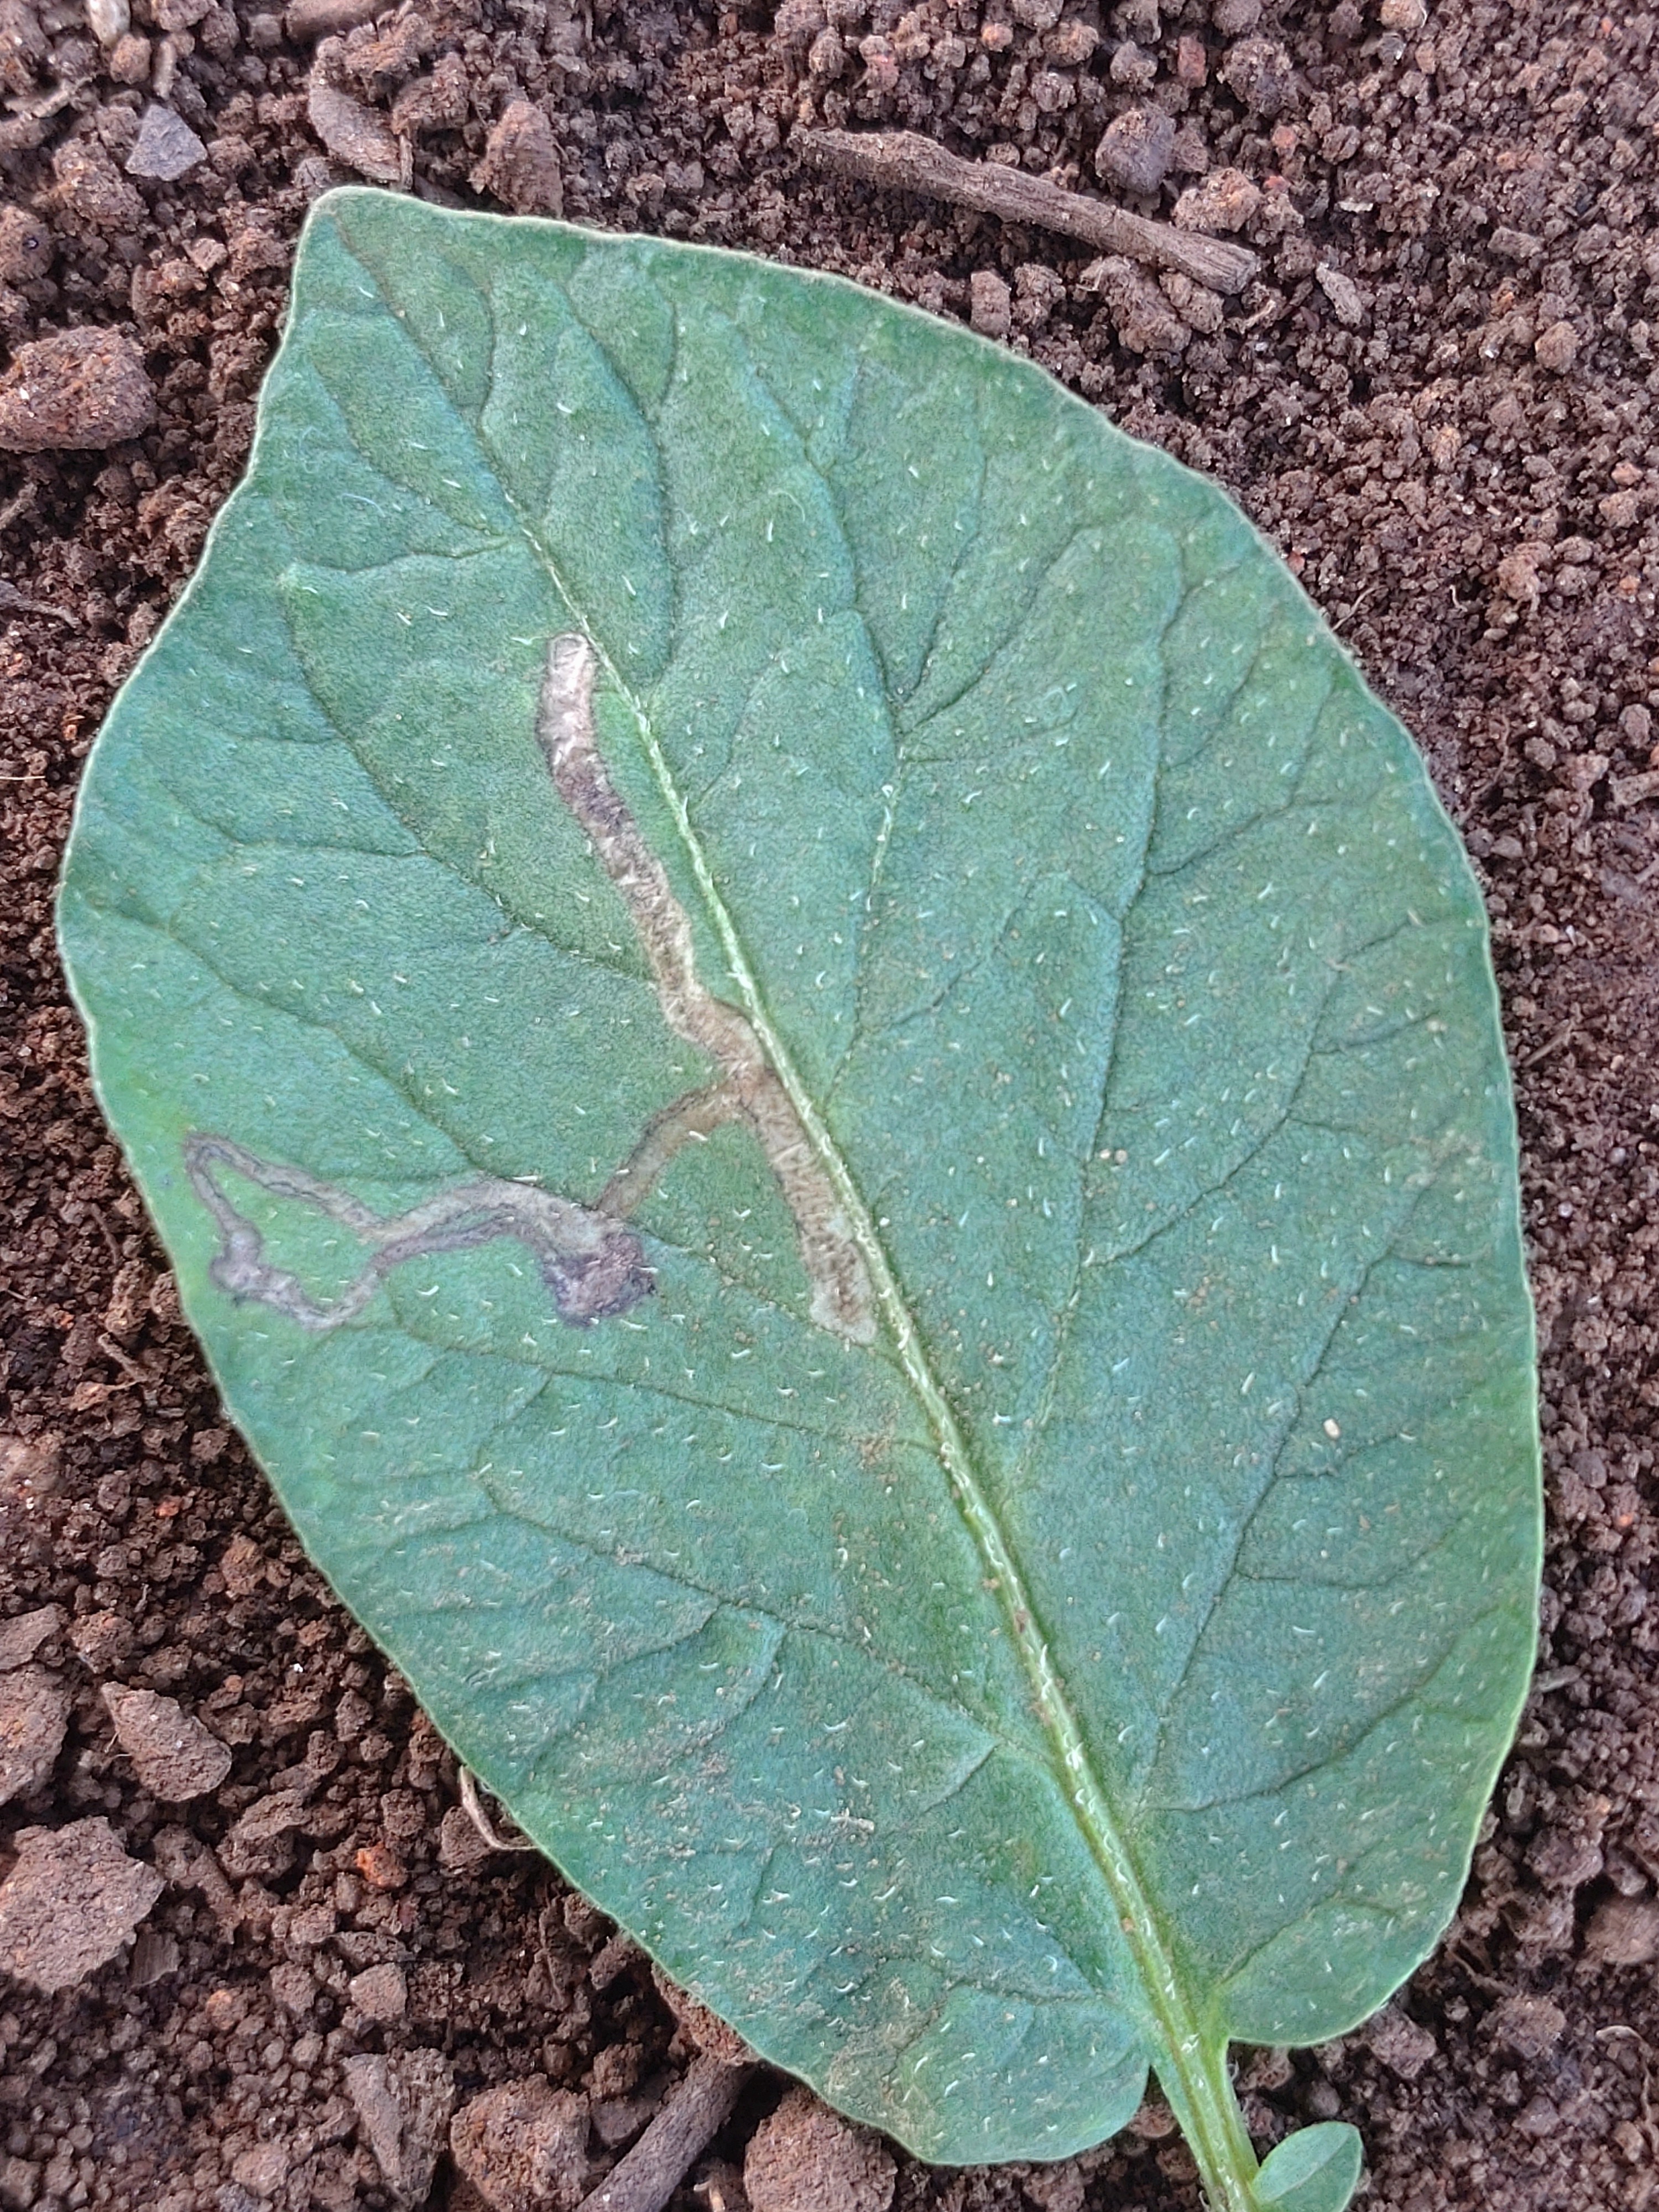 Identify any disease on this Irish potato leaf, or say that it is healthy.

early blight
